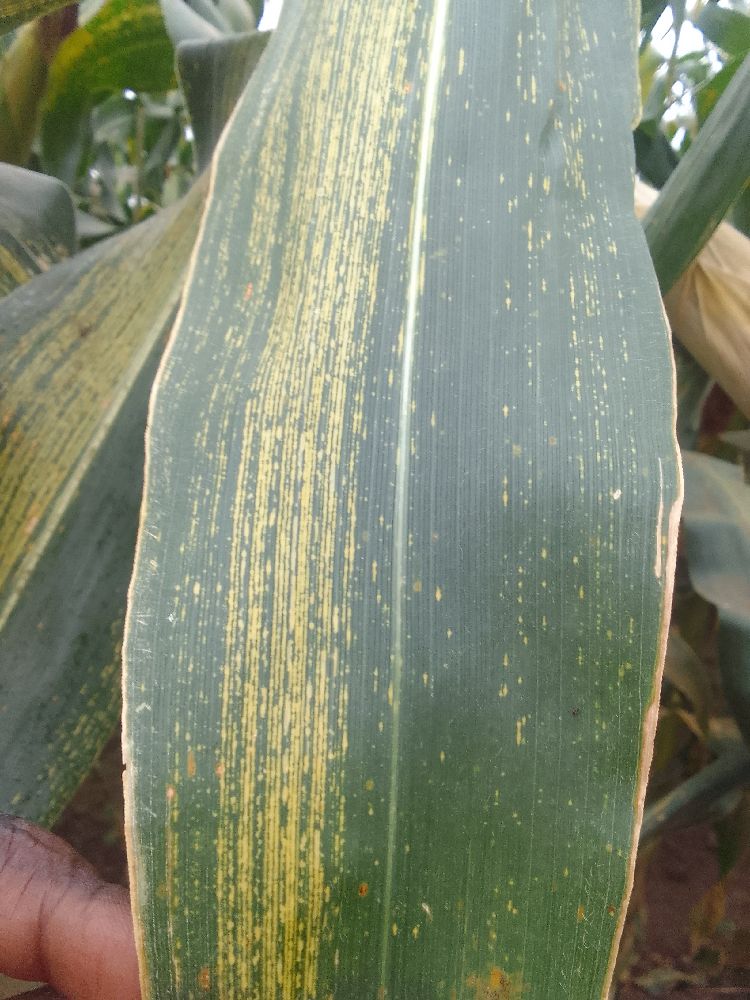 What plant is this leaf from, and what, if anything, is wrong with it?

maize, maize streak virus
